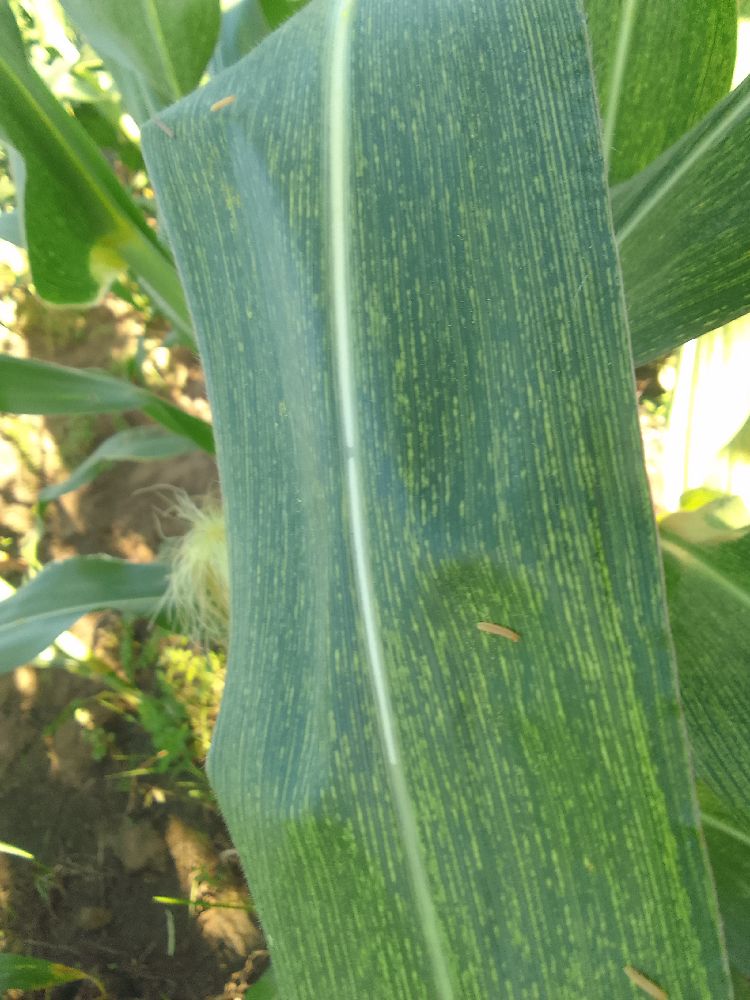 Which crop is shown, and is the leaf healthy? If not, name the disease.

maize, maize streak virus
